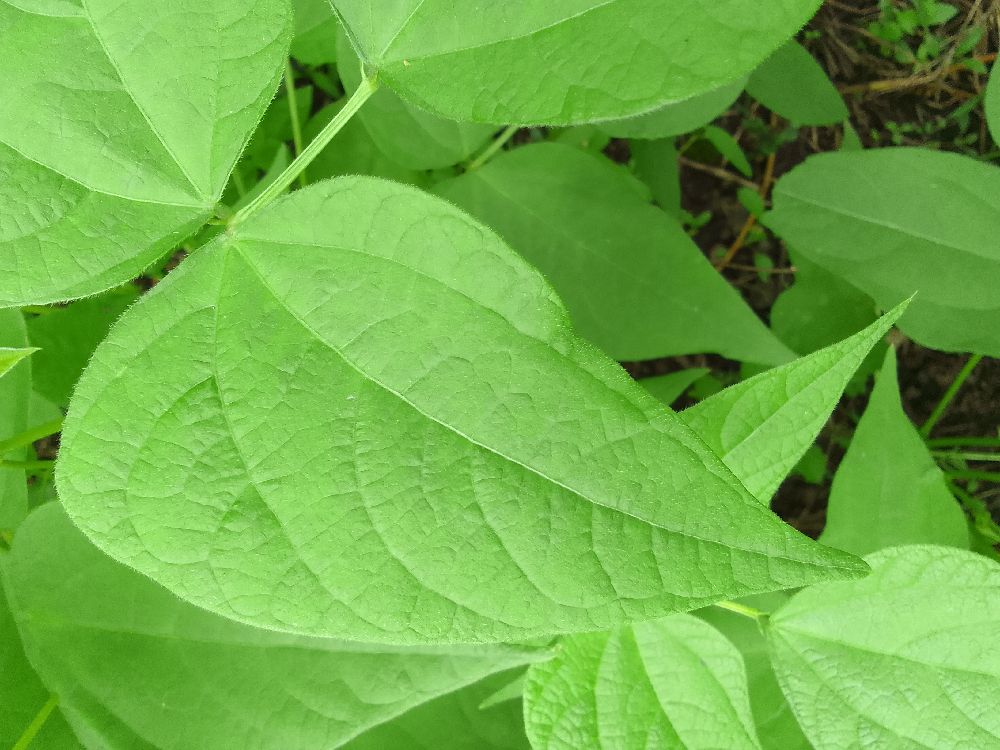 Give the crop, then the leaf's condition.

common bean, healthy
